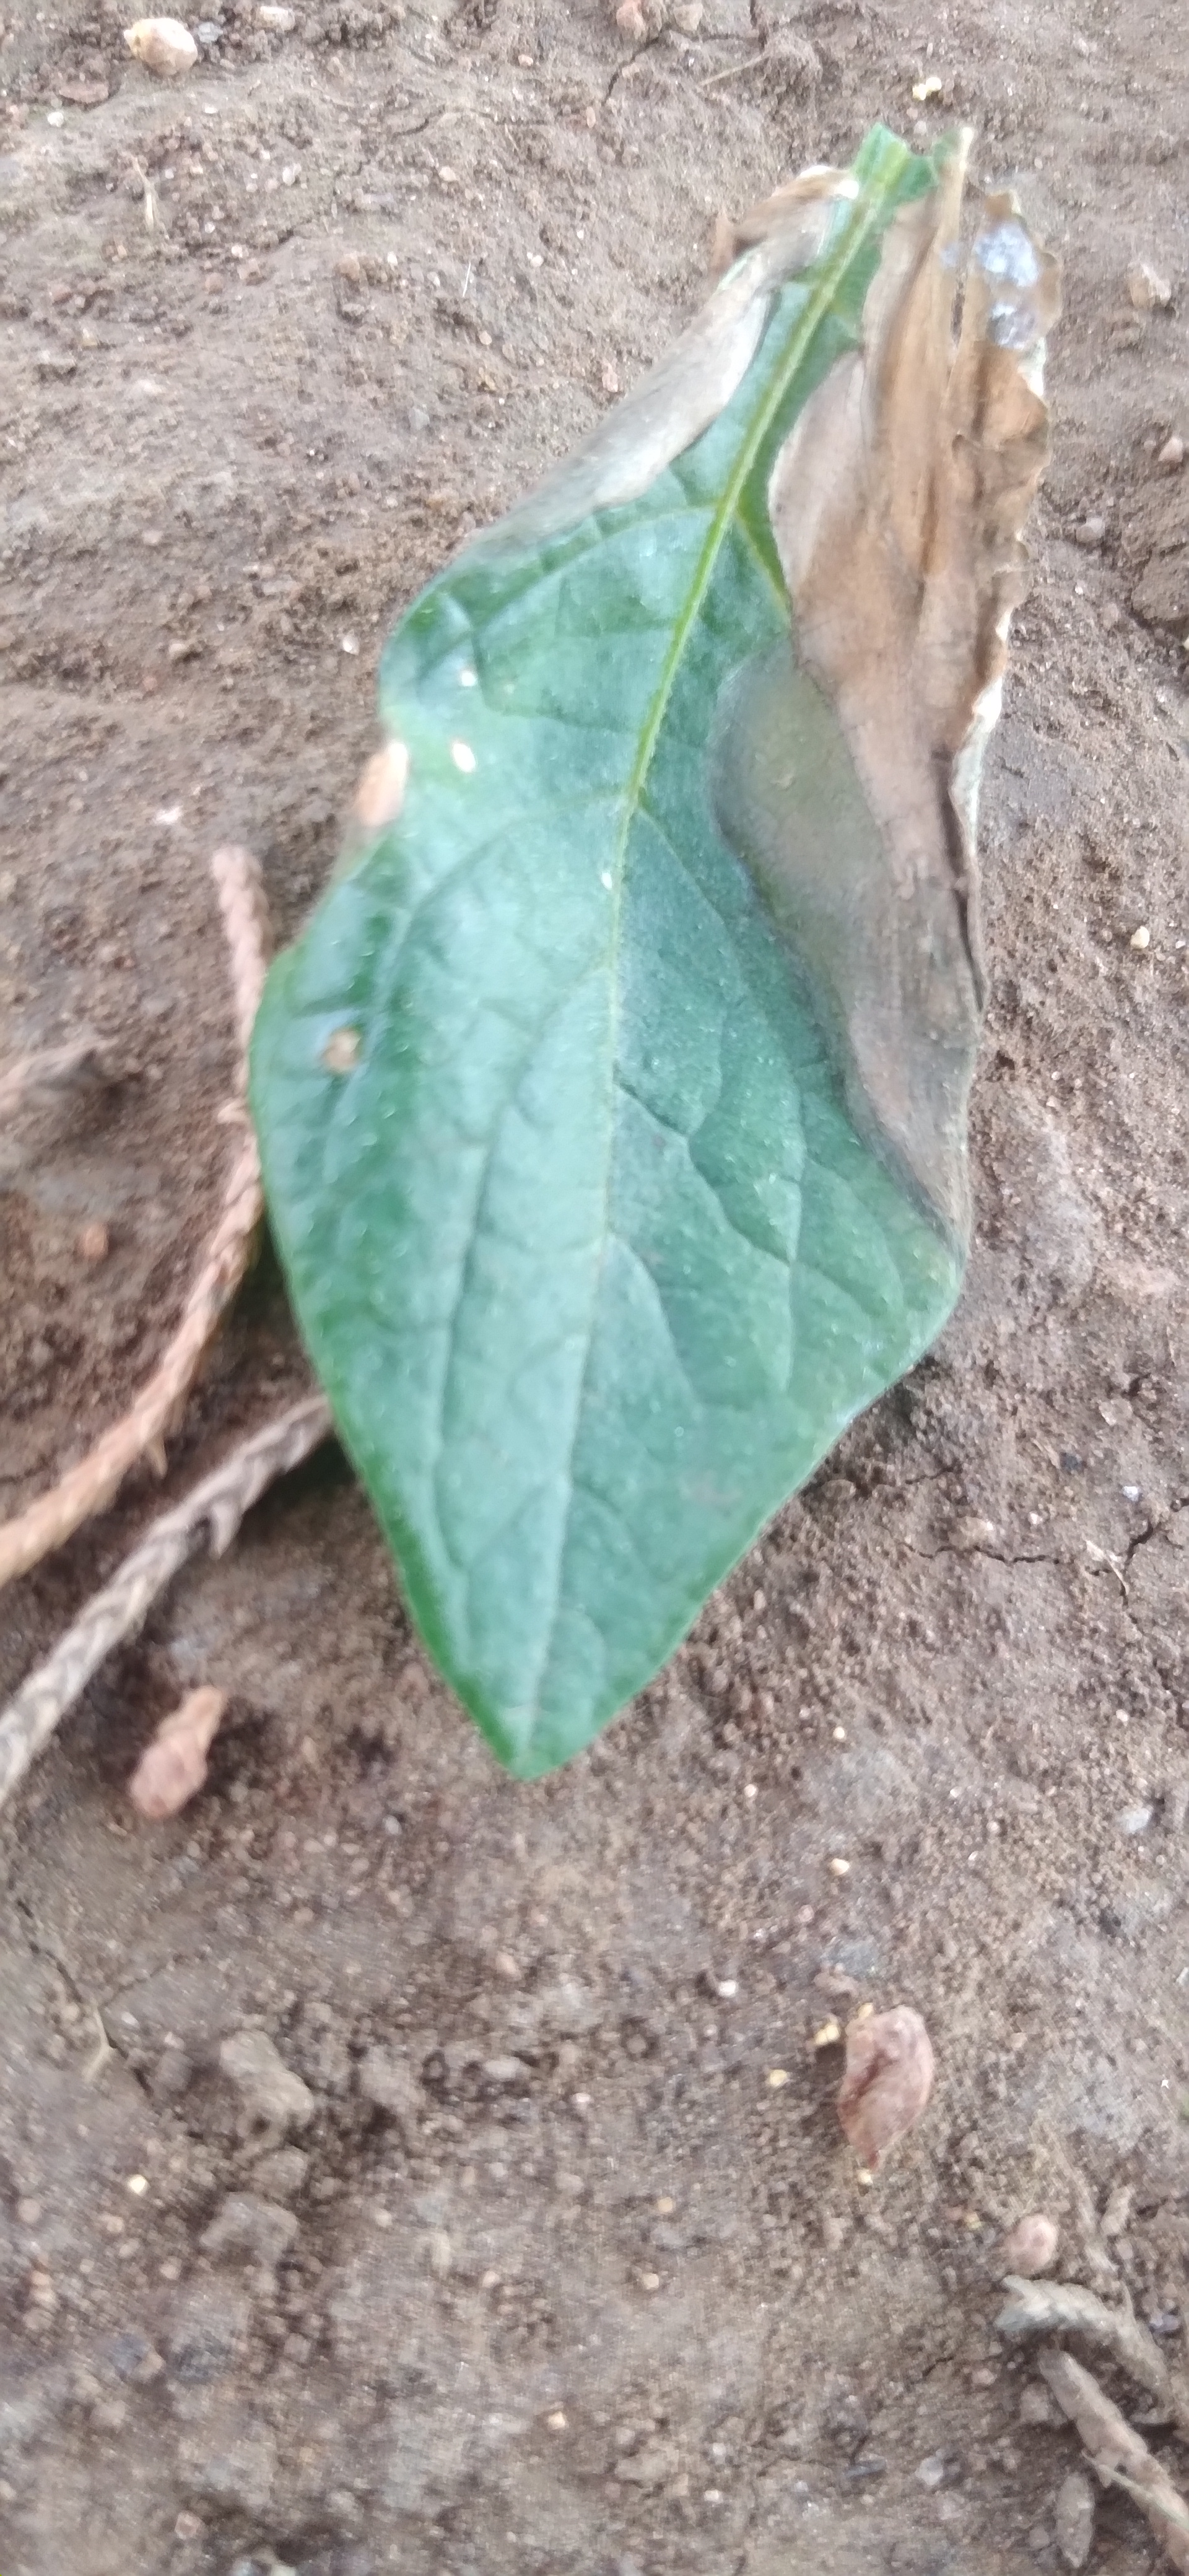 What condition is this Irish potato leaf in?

early blight
